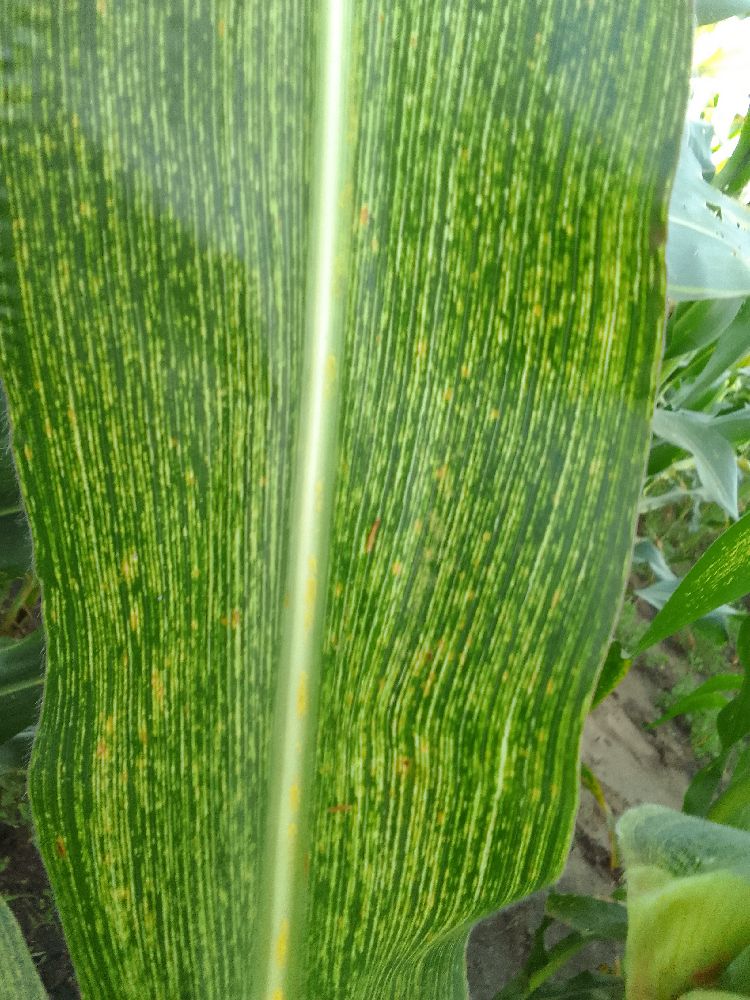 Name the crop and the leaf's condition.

maize, maize streak virus
